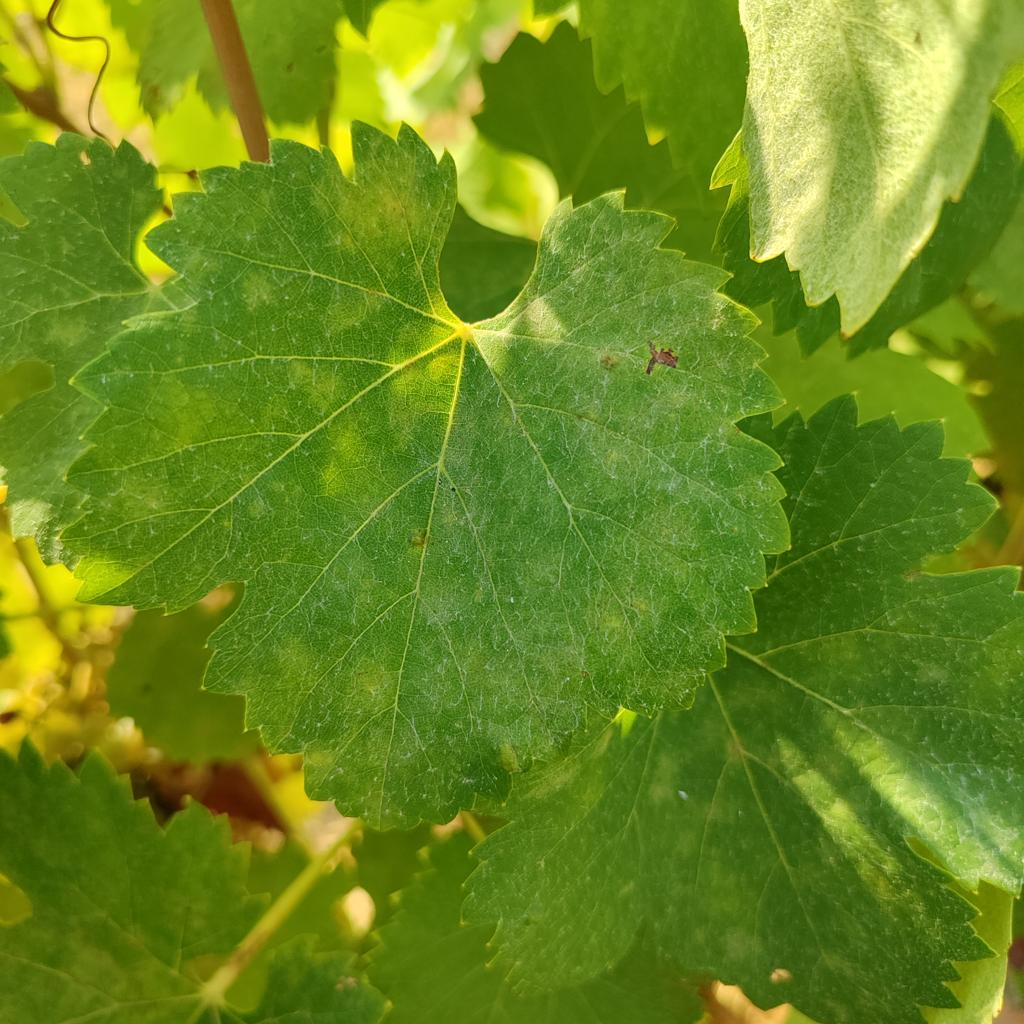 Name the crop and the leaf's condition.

grapevine, powdery mildew
